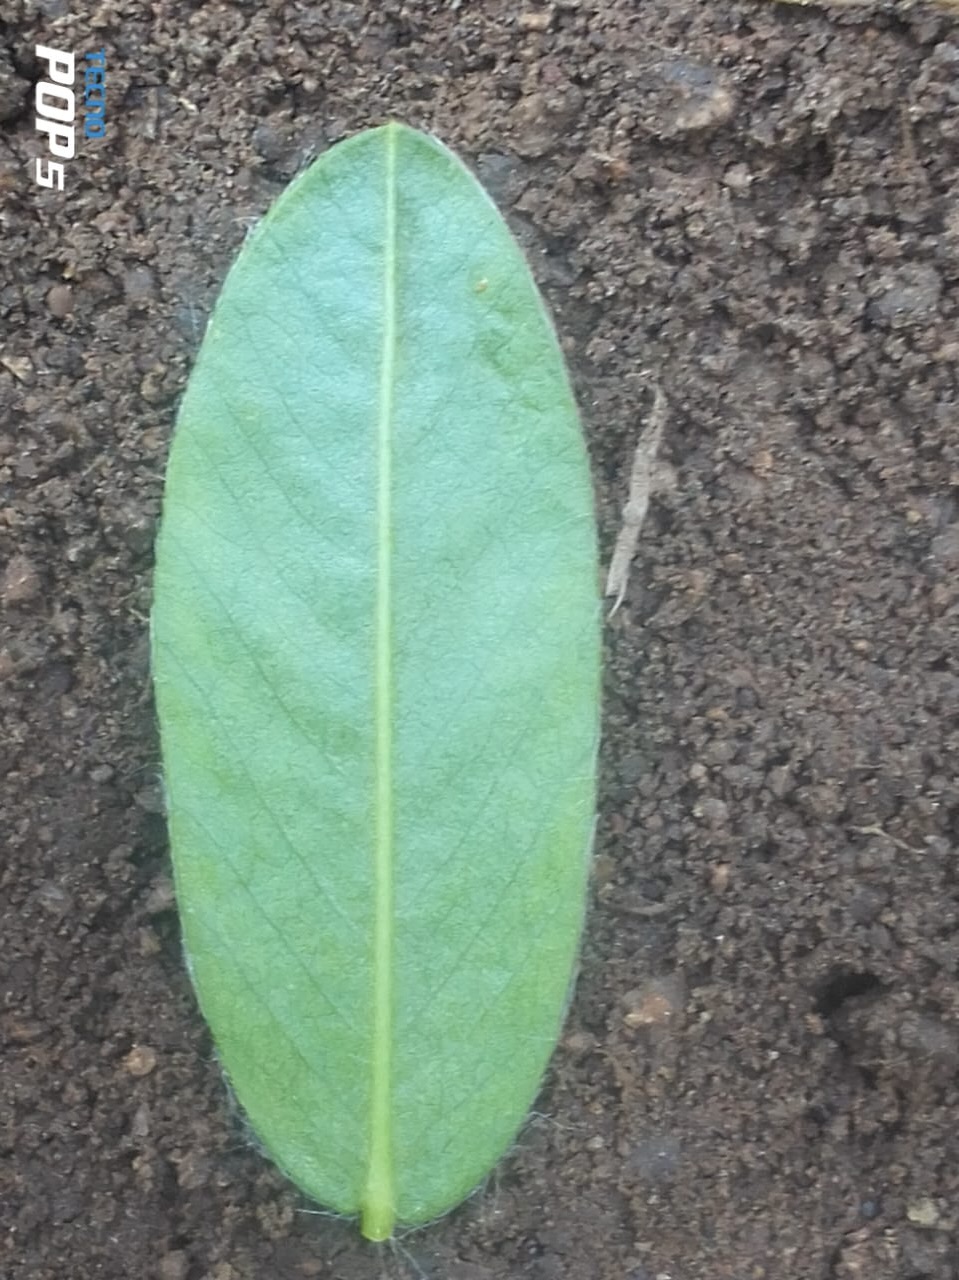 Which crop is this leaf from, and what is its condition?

peanut, healthy leaves
